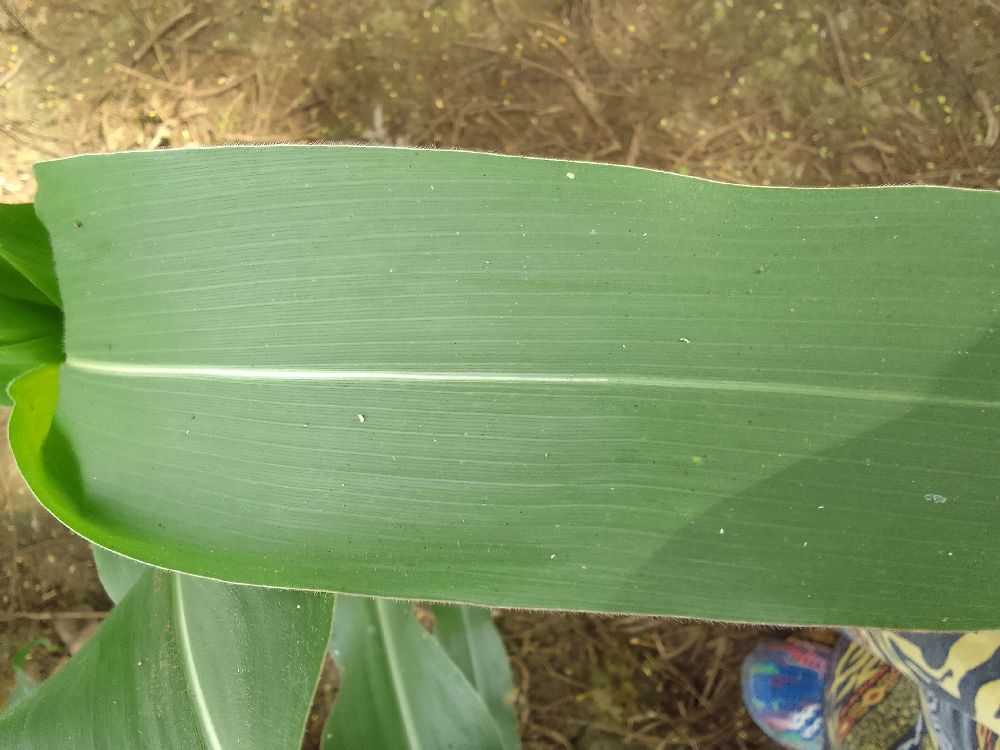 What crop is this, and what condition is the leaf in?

maize, healthy
